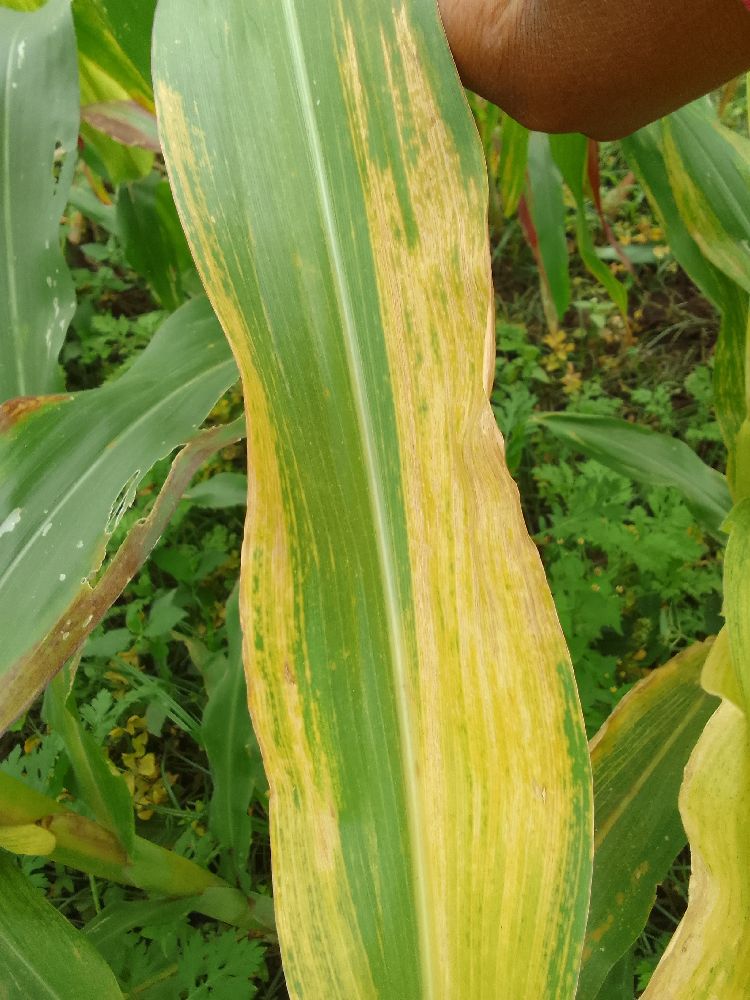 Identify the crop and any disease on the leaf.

maize, maize lethal necrosis
